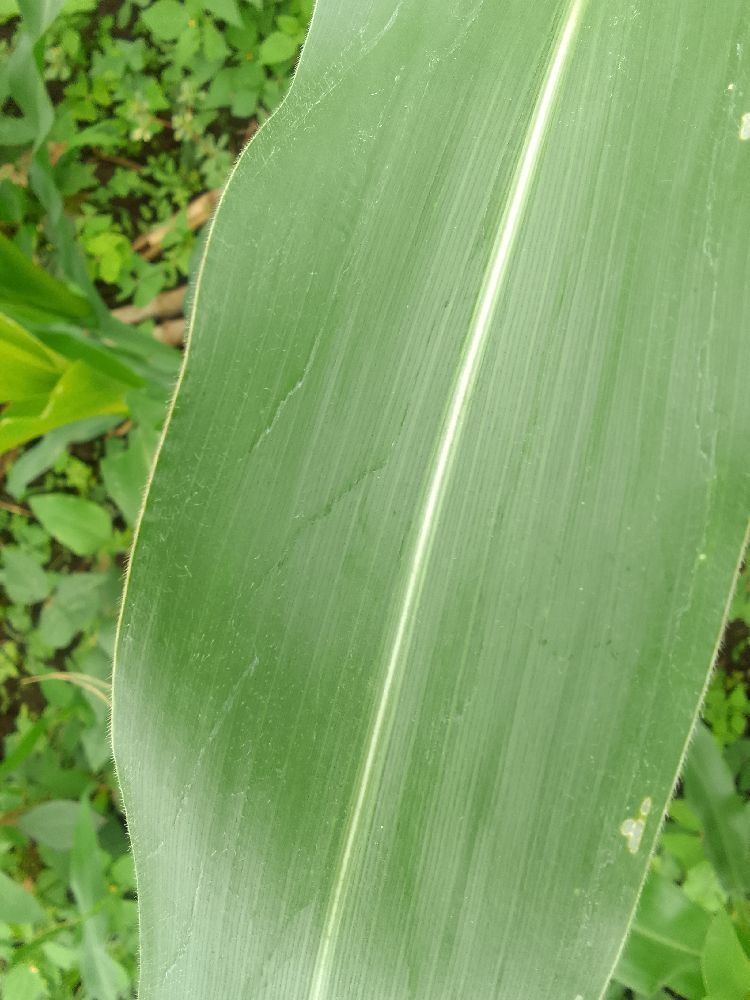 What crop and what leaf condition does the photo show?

maize, healthy
